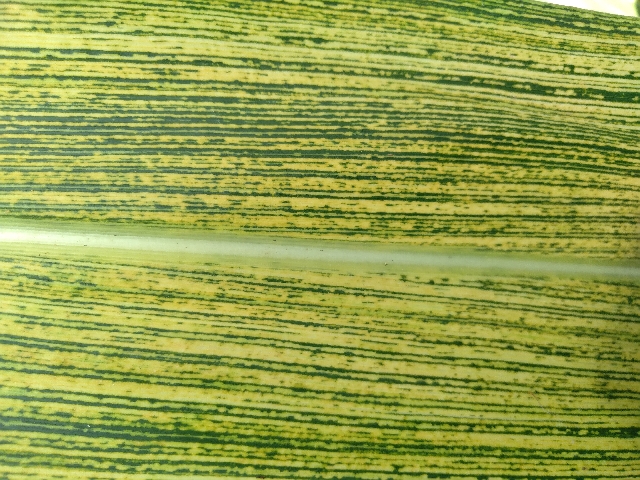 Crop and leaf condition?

maize, maize streak virus
